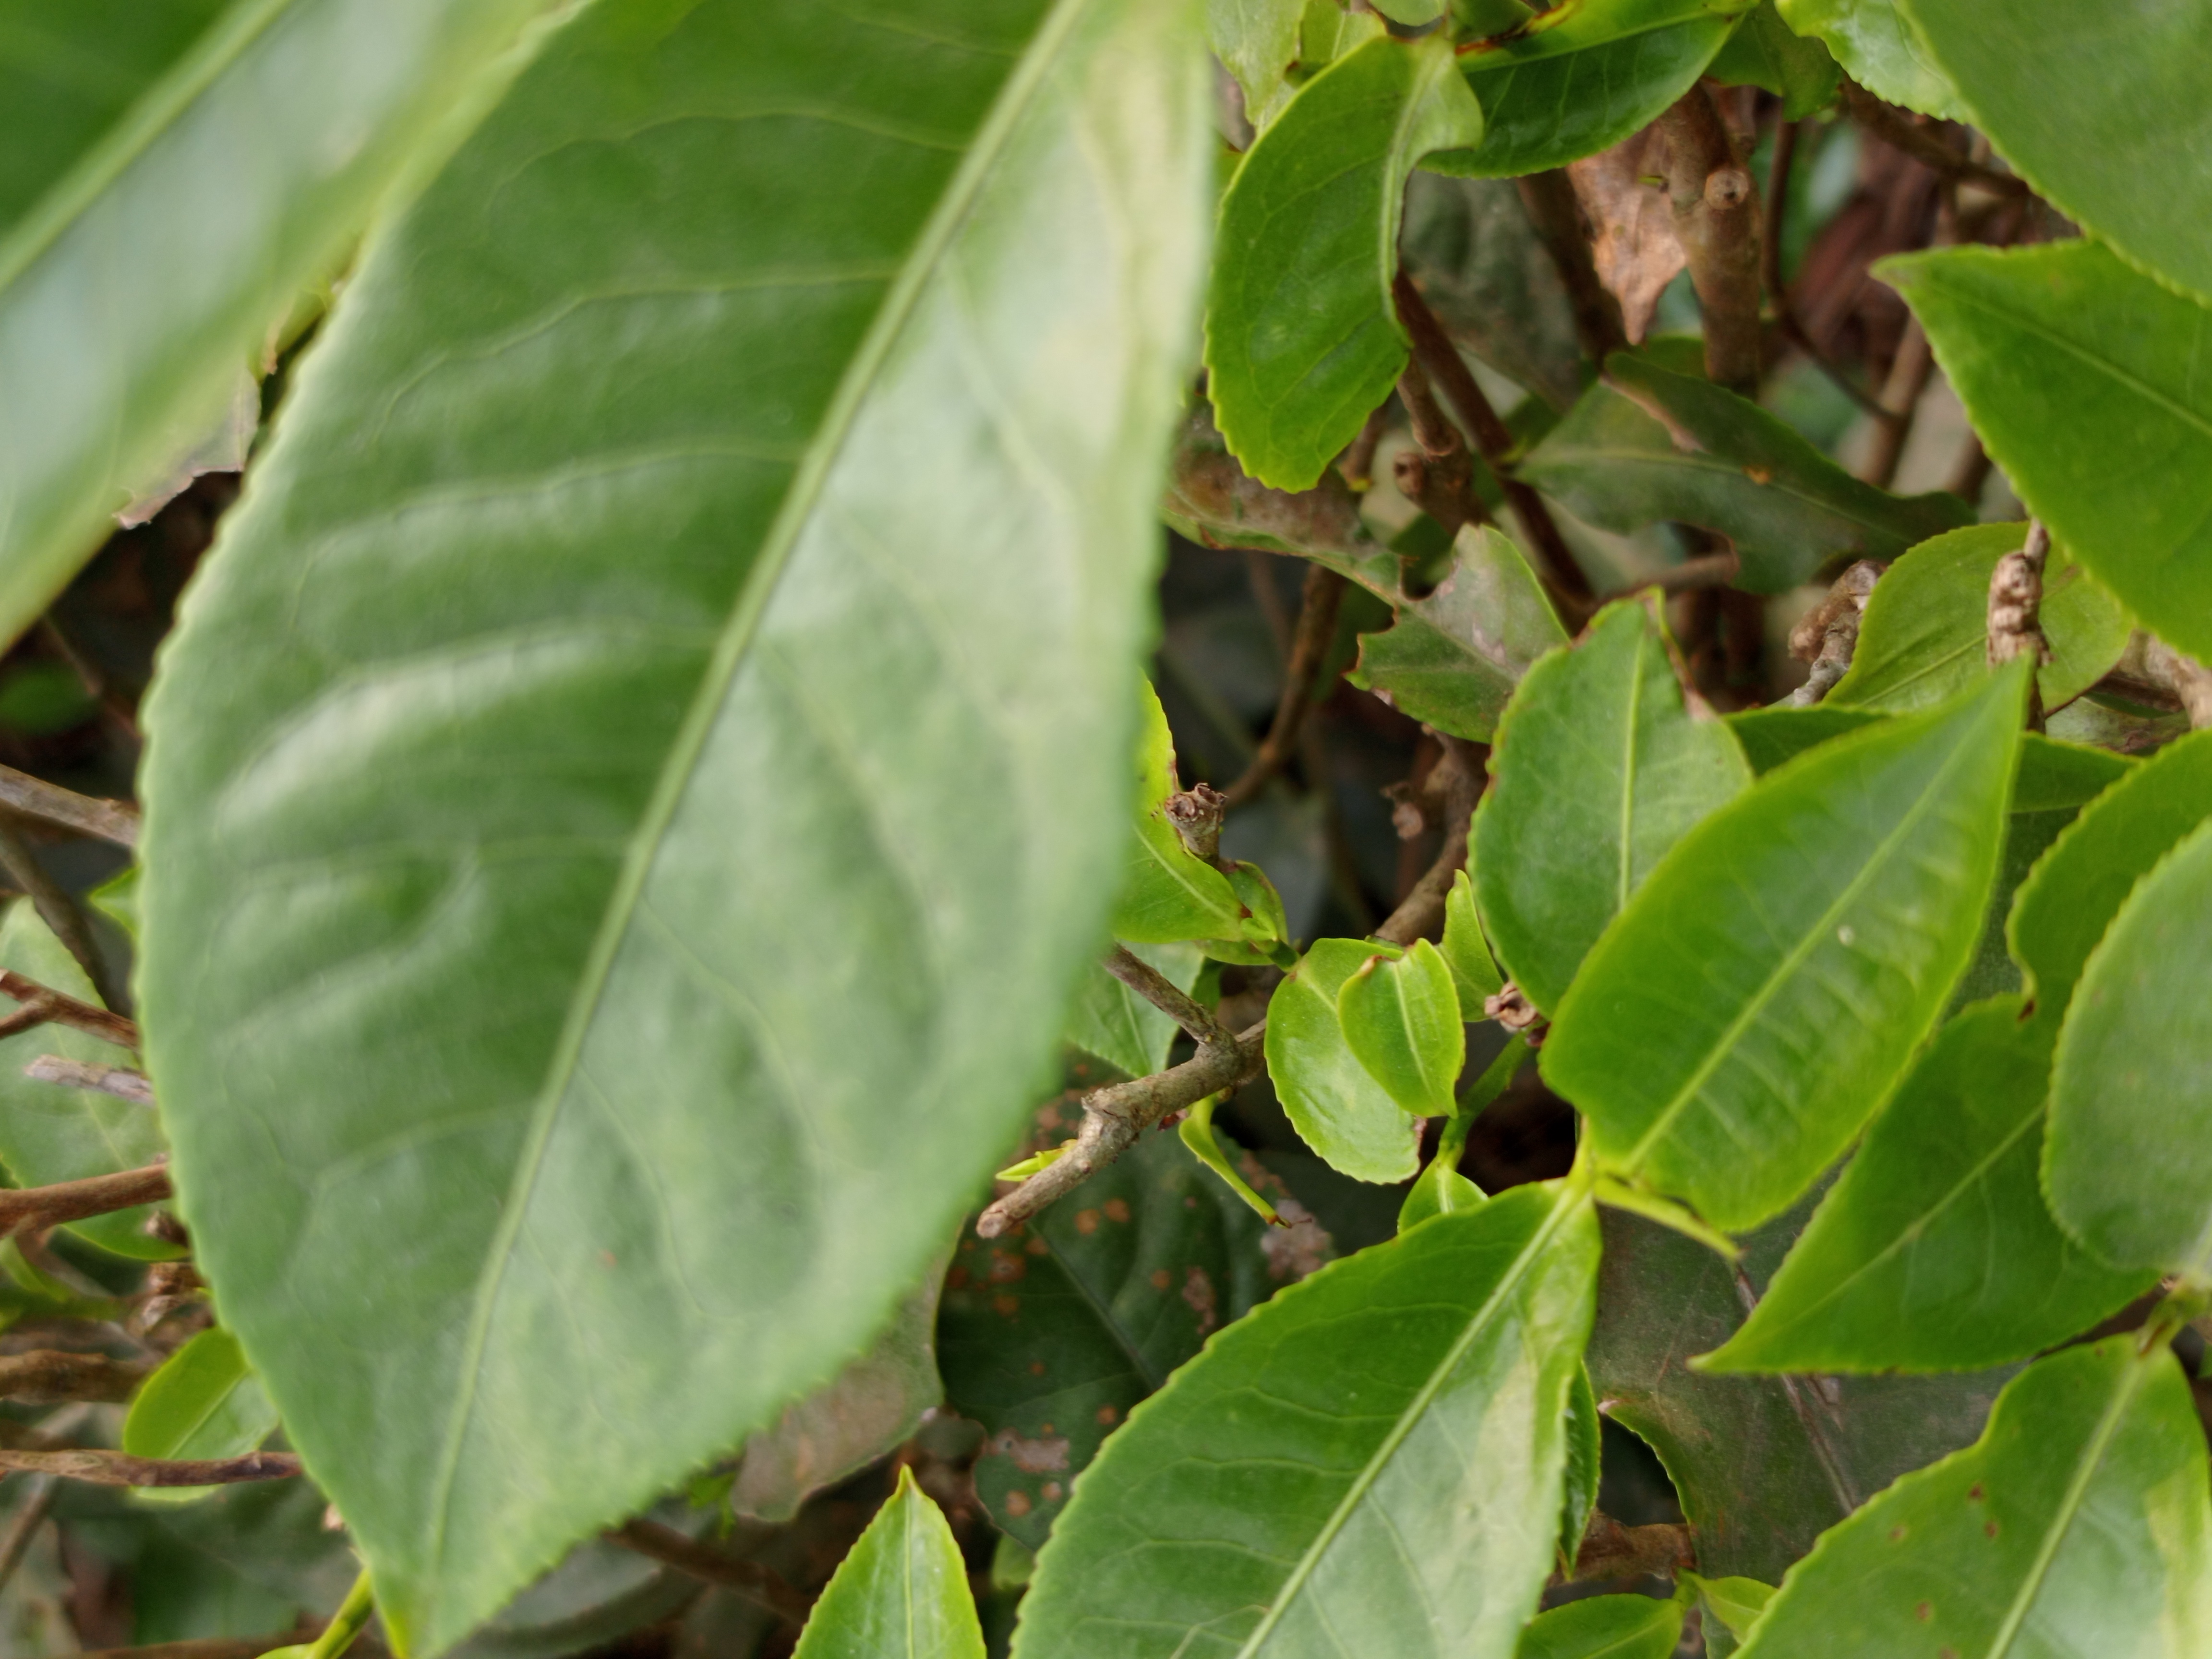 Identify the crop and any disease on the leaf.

tea, healthy leaf
